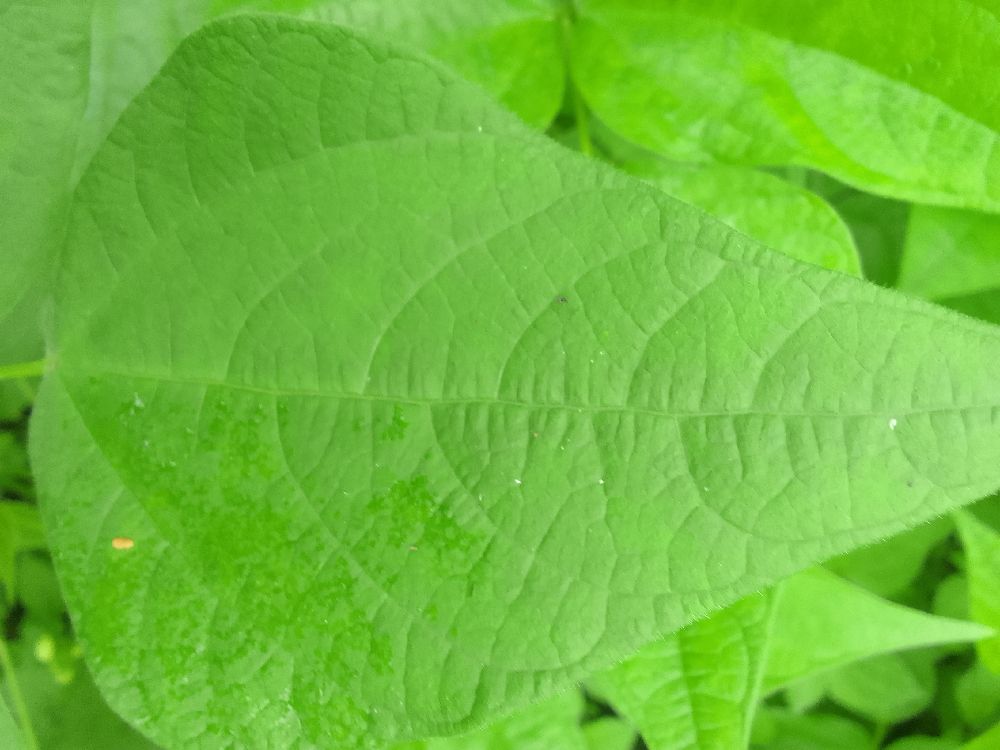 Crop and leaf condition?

common bean, healthy
